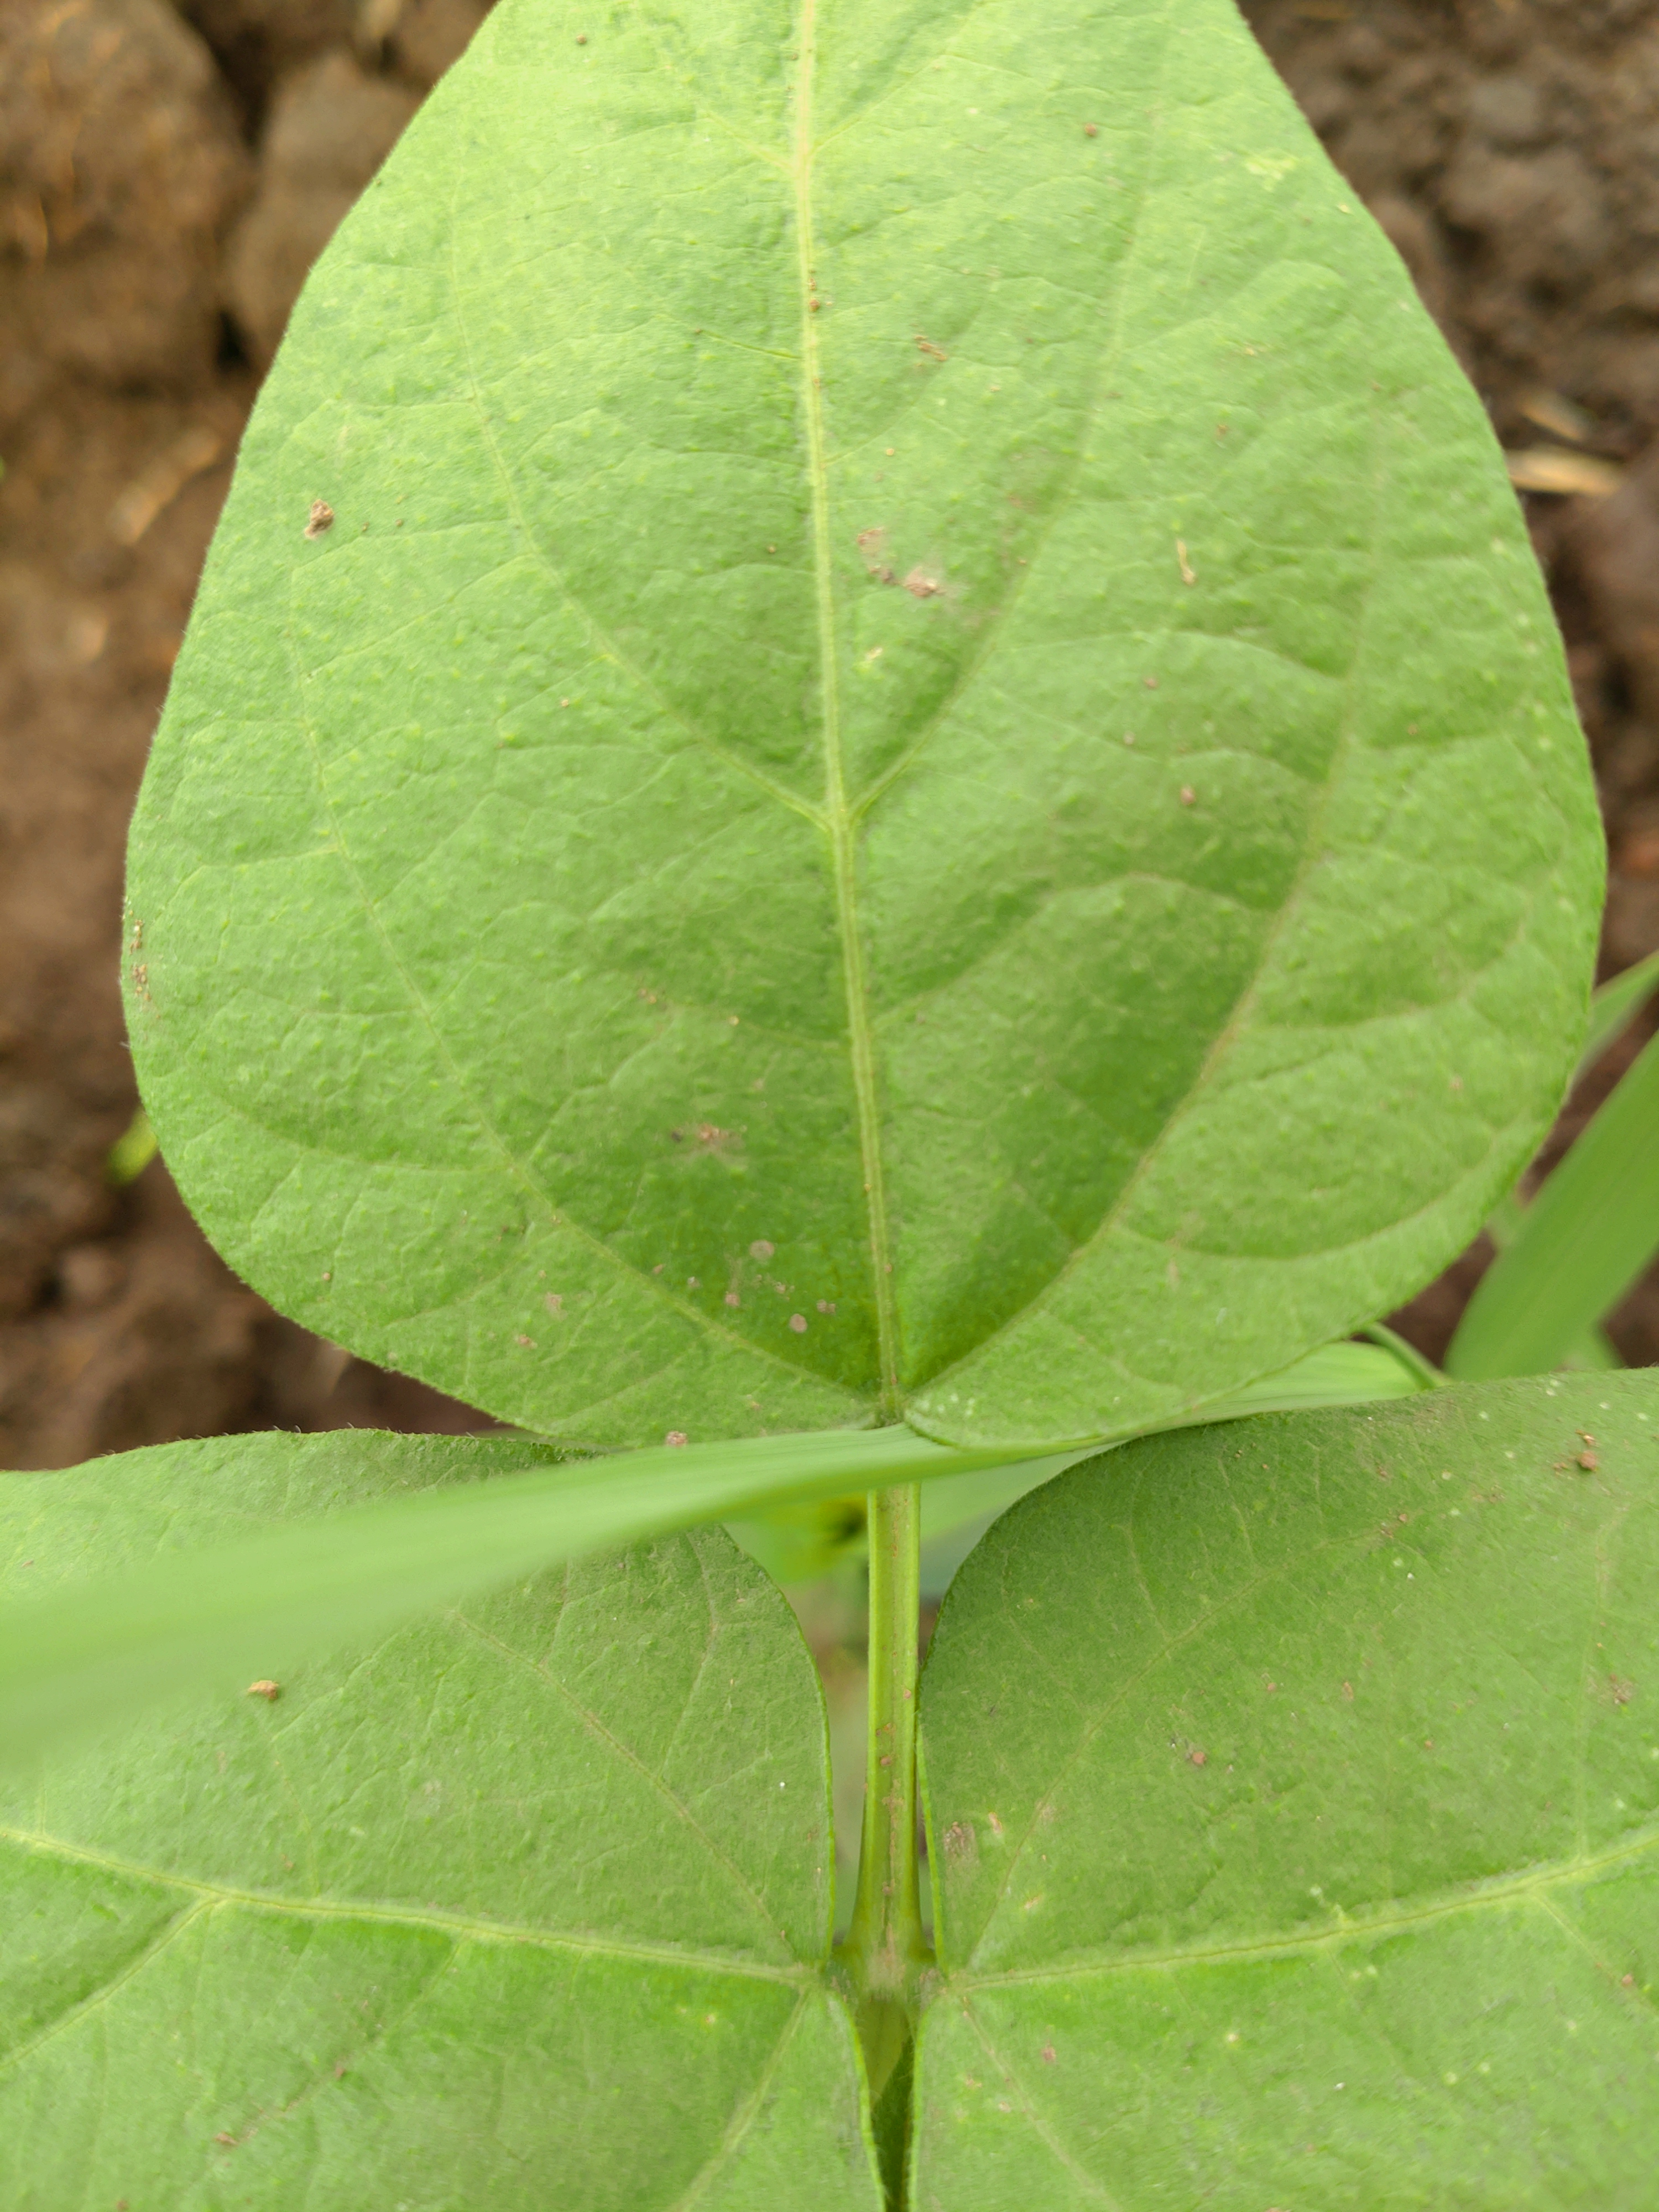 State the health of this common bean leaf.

healthy
